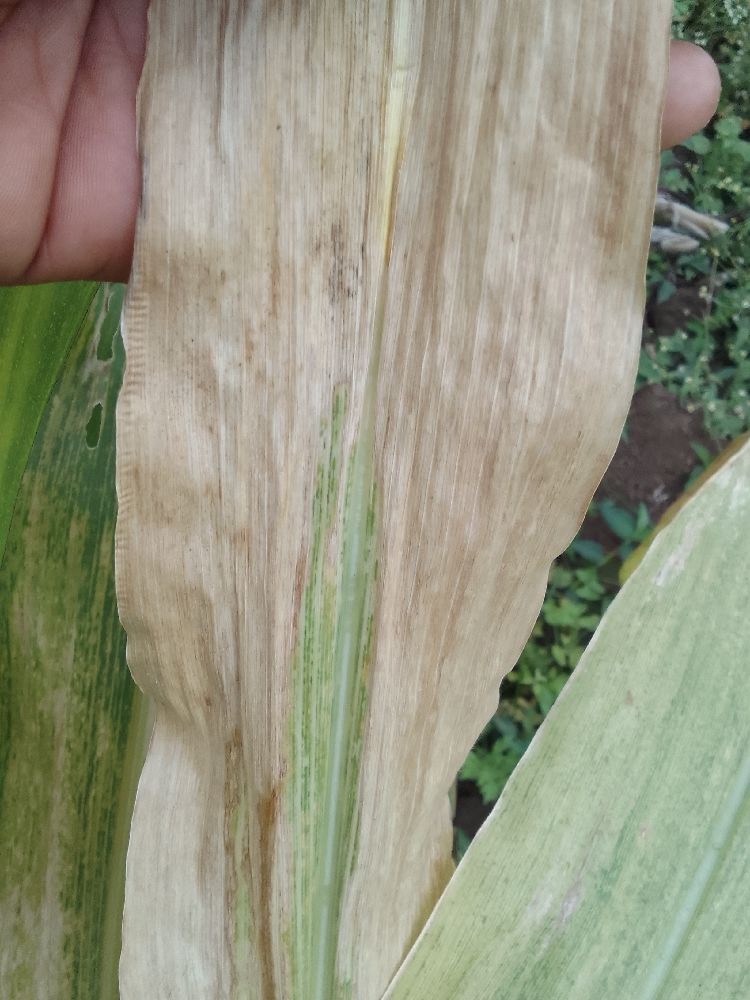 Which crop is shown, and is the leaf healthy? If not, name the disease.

maize, maize lethal necrosis
